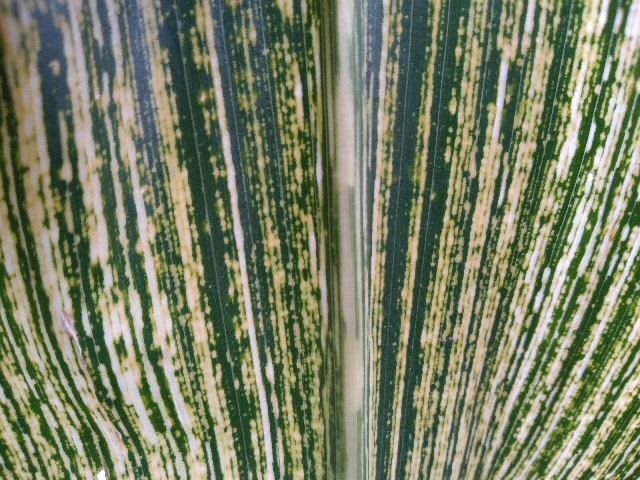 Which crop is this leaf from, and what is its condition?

maize, maize streak virus
